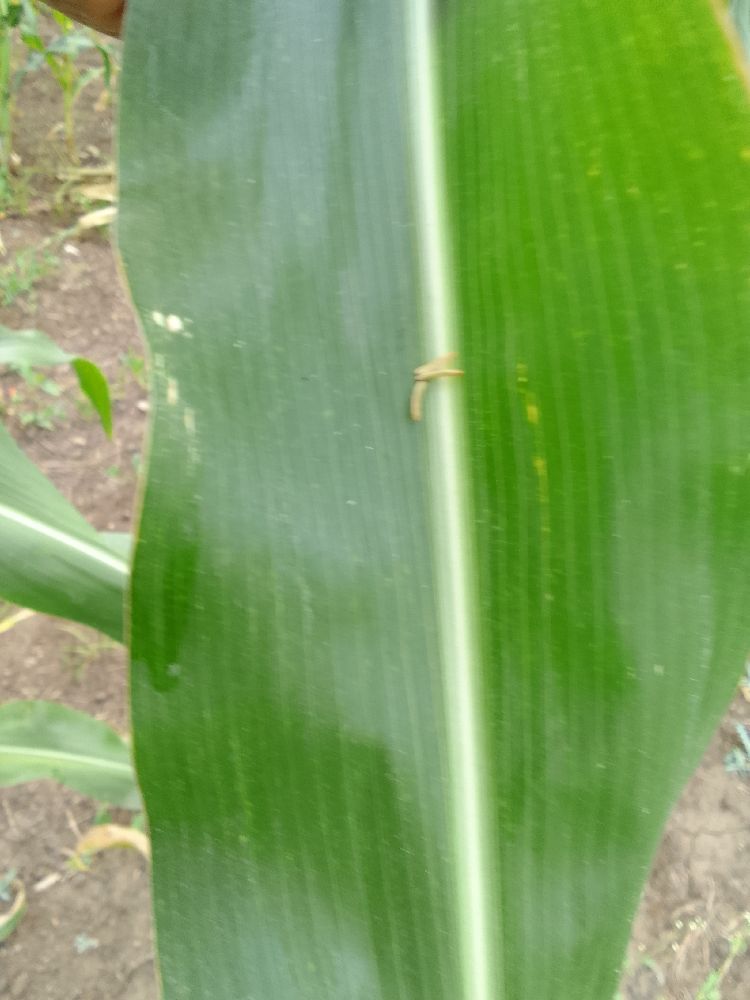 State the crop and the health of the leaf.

maize, healthy
